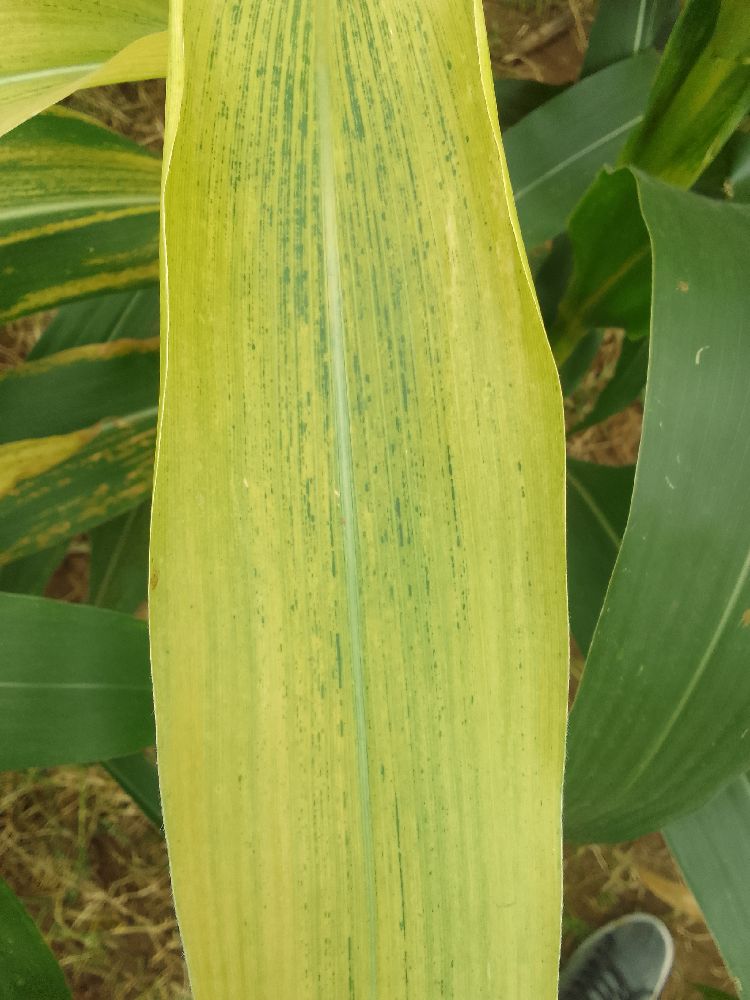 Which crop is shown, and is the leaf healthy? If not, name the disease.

maize, maize lethal necrosis
